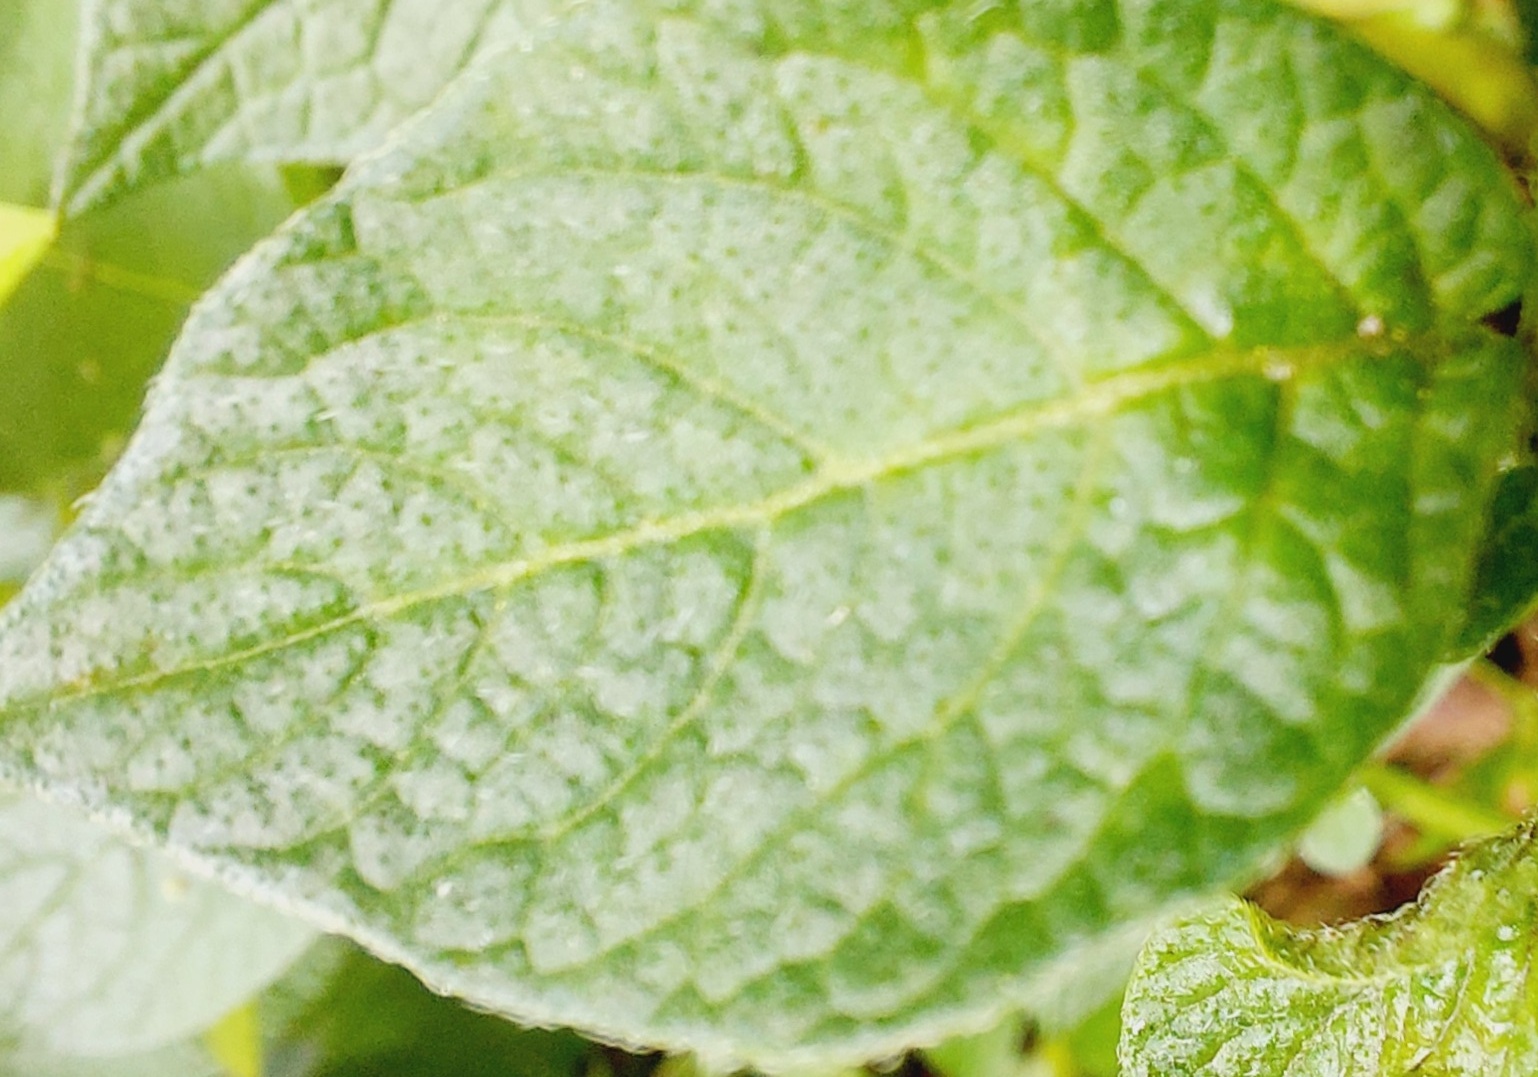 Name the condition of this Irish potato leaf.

healthy
